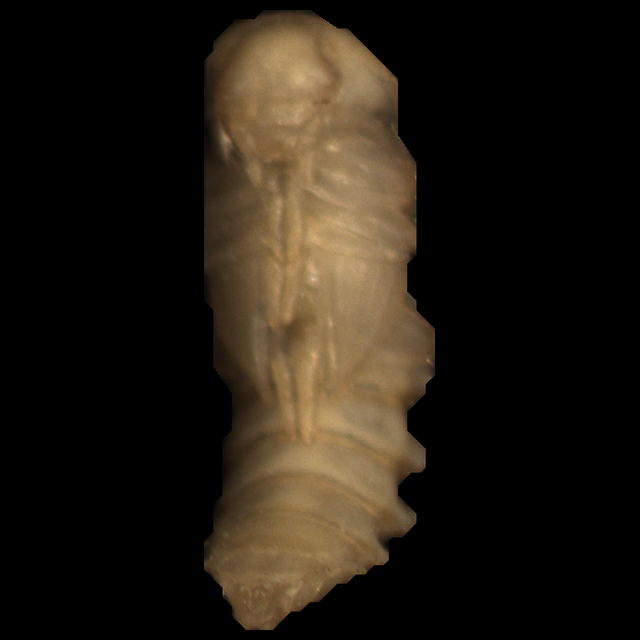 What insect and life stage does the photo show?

mealworm pupa
